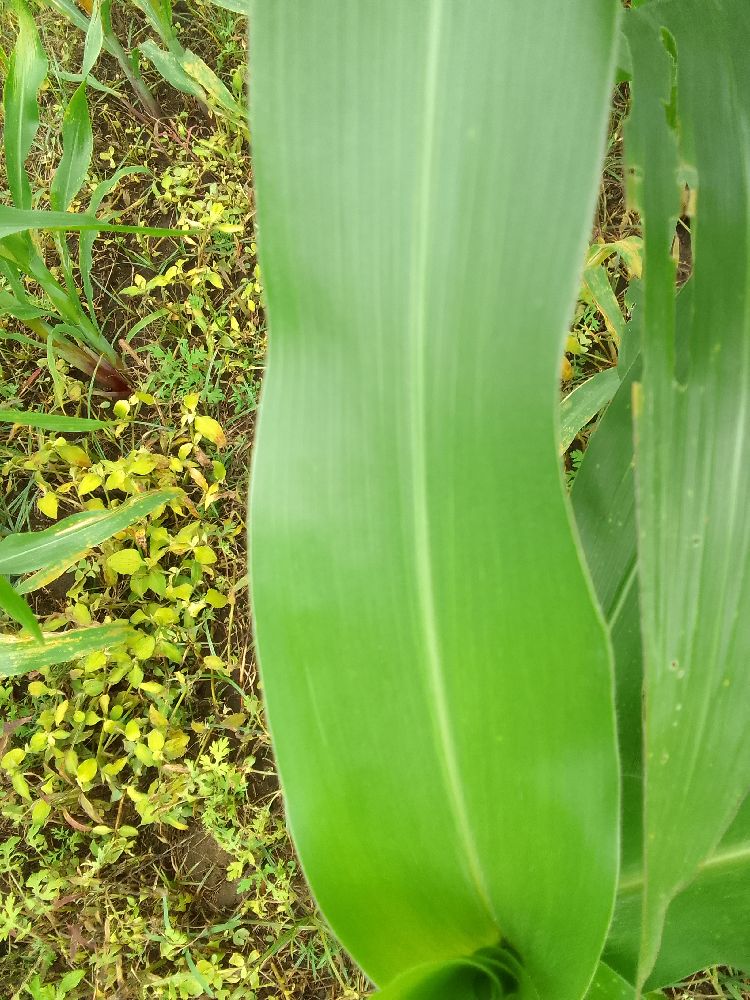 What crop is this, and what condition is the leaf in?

maize, healthy
